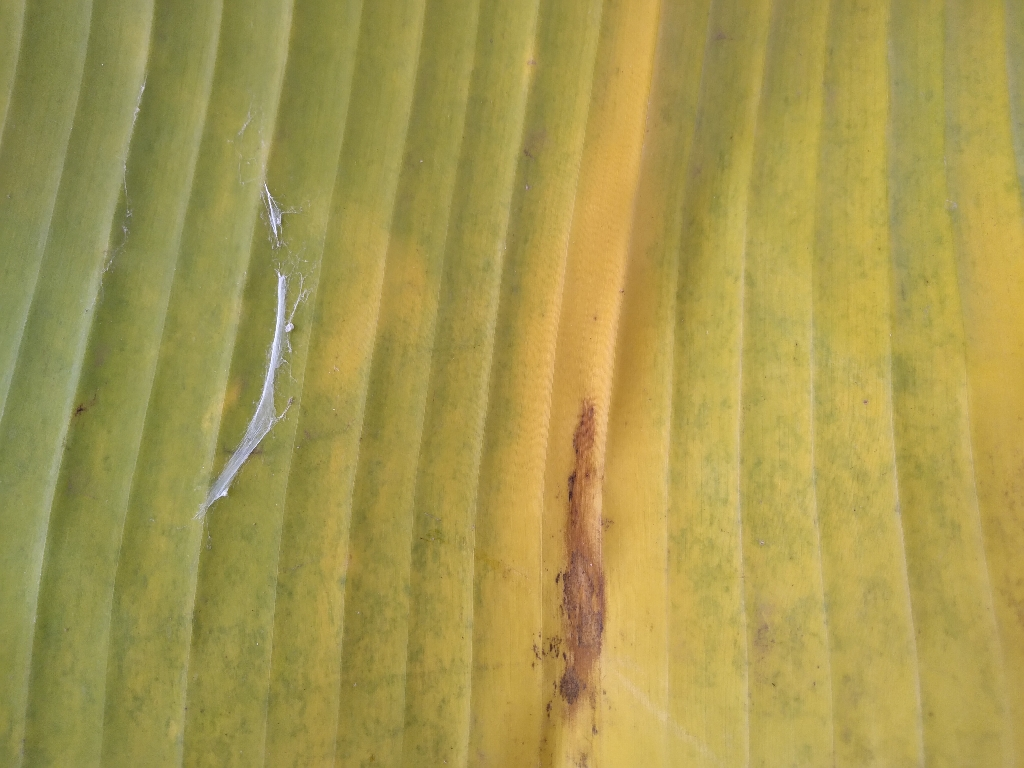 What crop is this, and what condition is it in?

banana, fusarium wilt race 1
